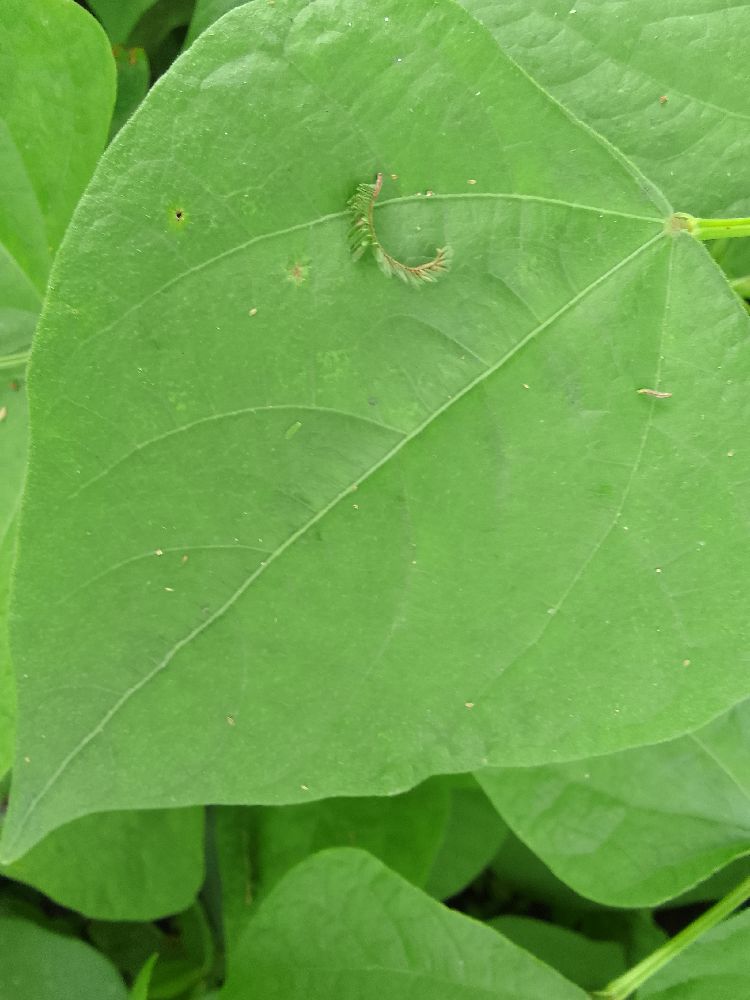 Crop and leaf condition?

common bean, healthy
